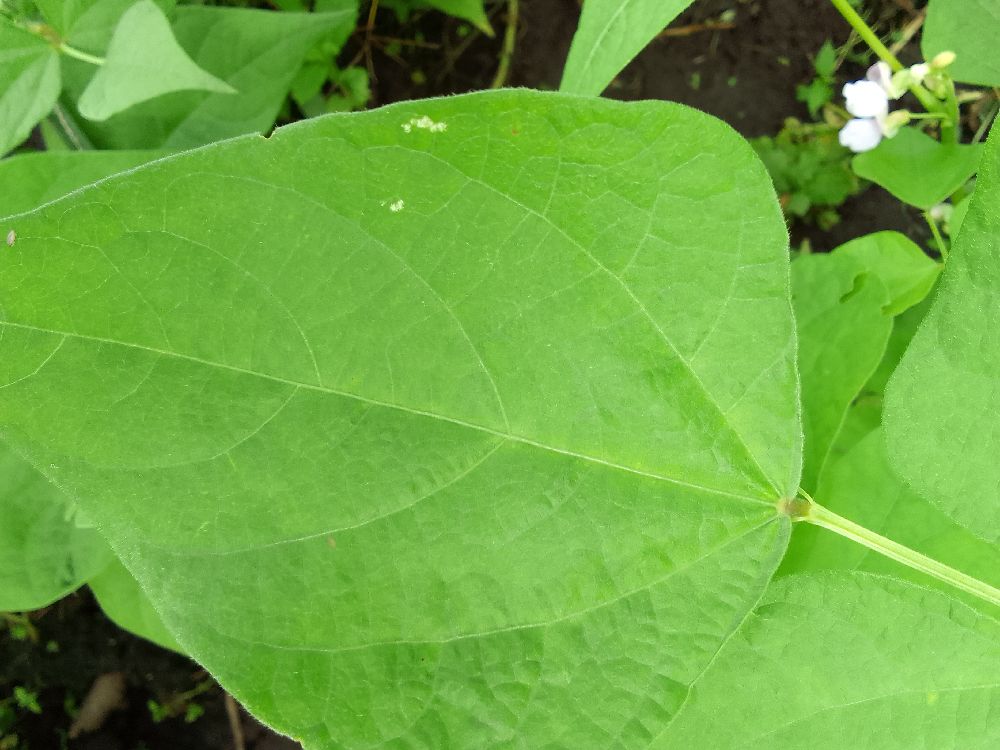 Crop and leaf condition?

common bean, healthy
